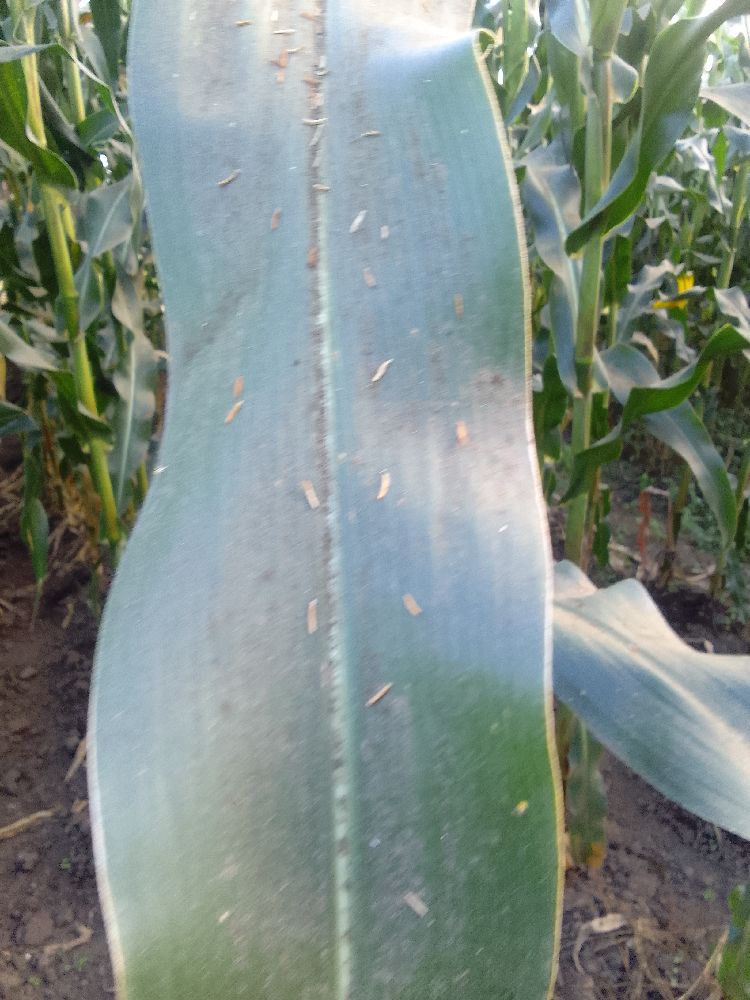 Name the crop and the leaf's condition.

maize, healthy
